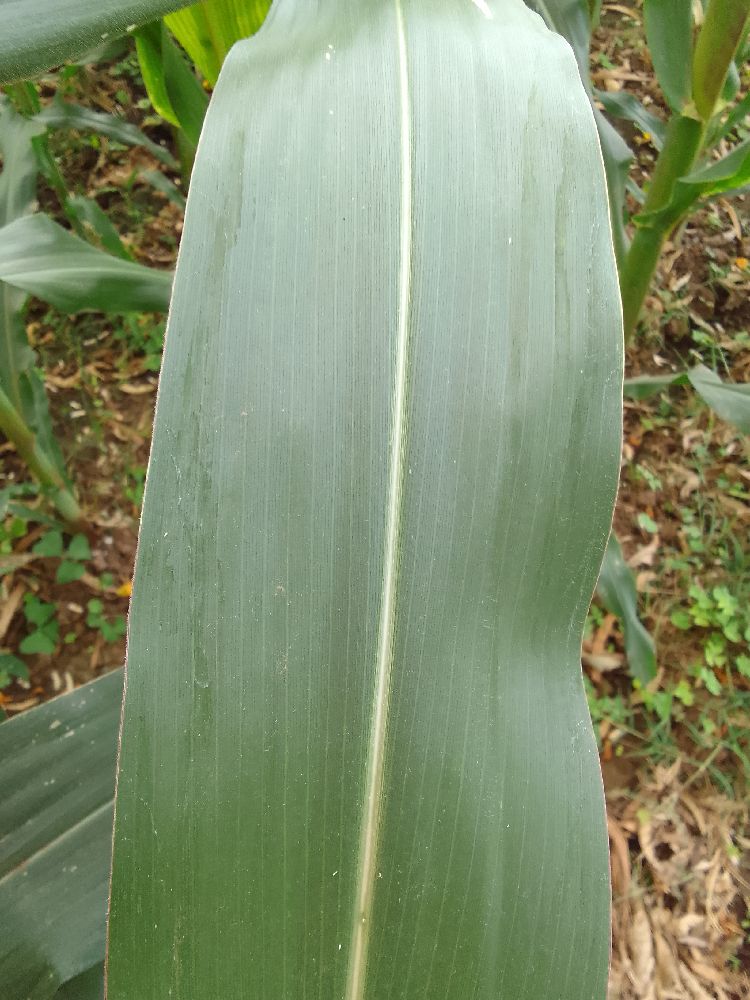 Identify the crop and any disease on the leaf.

maize, healthy
